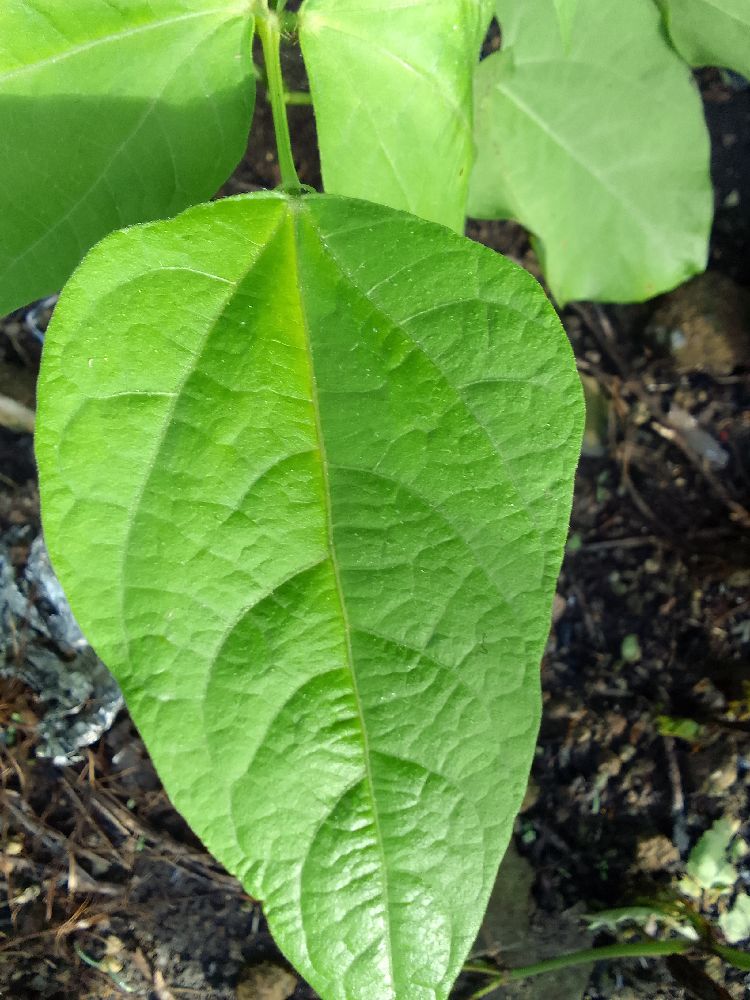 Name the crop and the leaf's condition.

common bean, healthy
